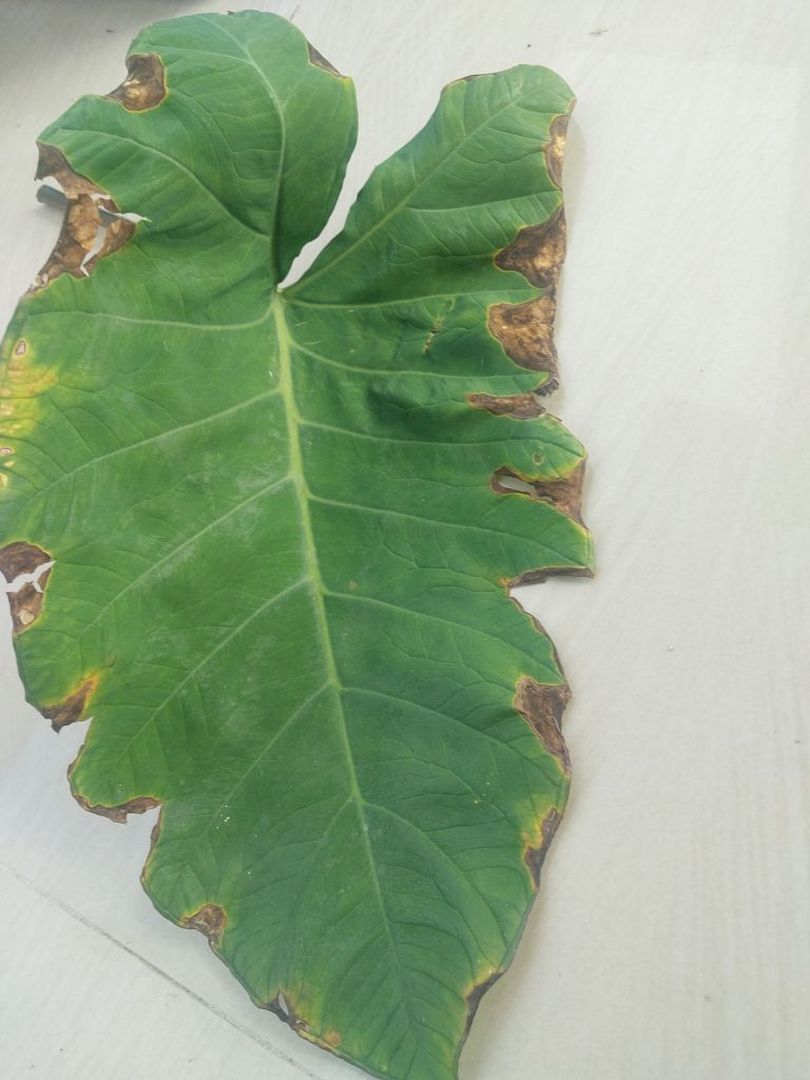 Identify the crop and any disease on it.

taro, leaf blight
